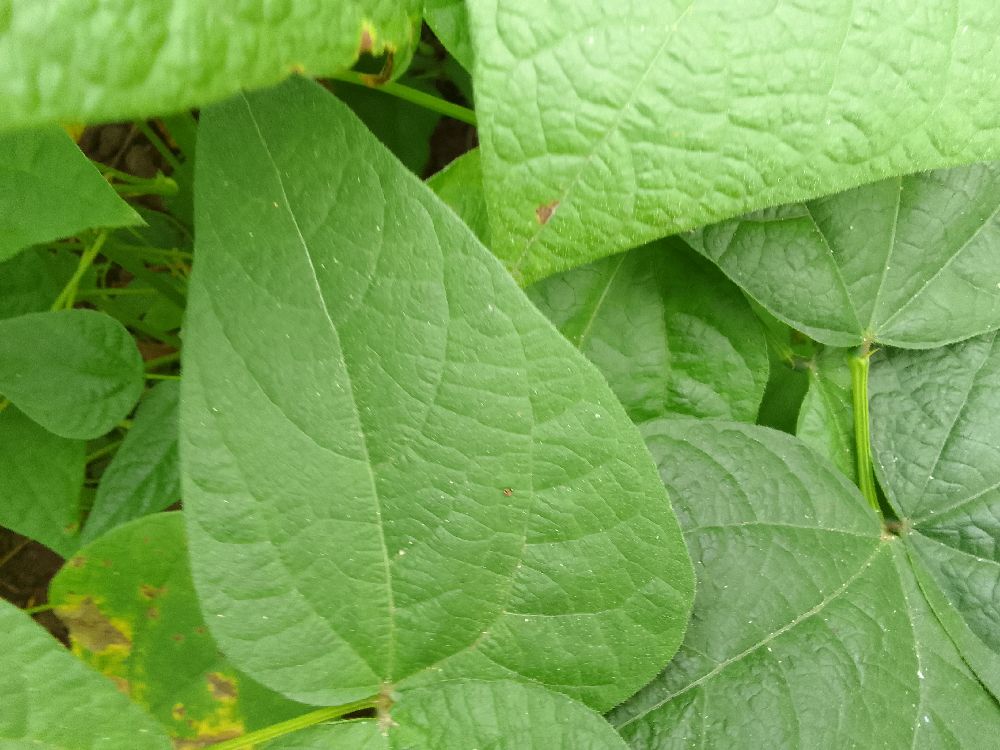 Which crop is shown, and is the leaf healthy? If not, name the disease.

common bean, healthy
